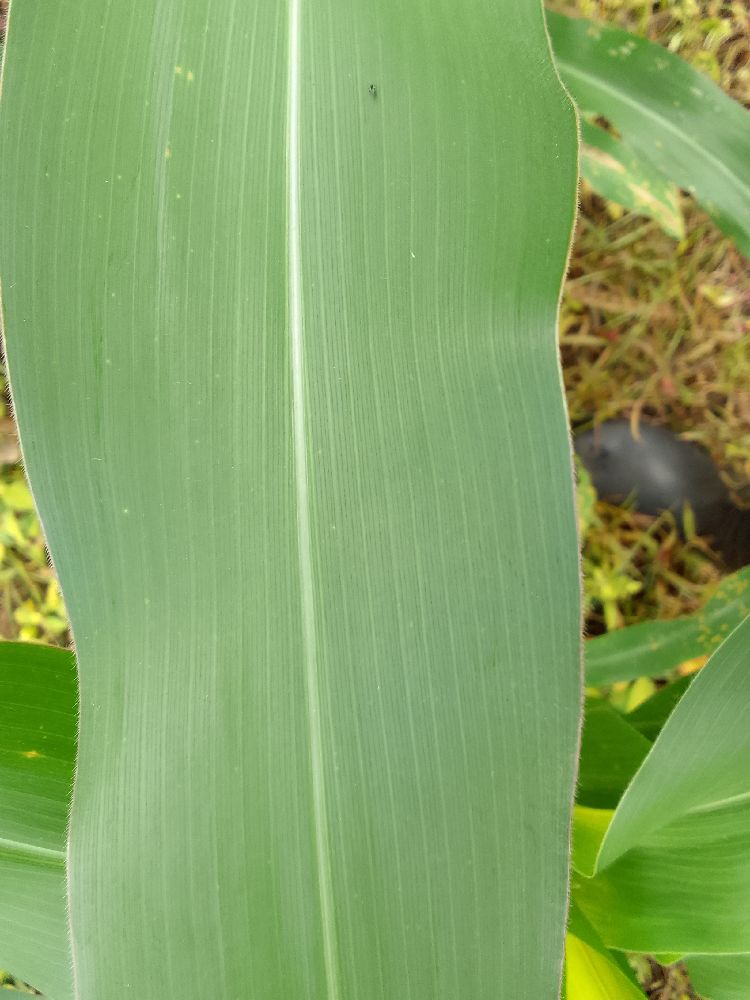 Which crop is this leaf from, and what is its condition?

maize, healthy
